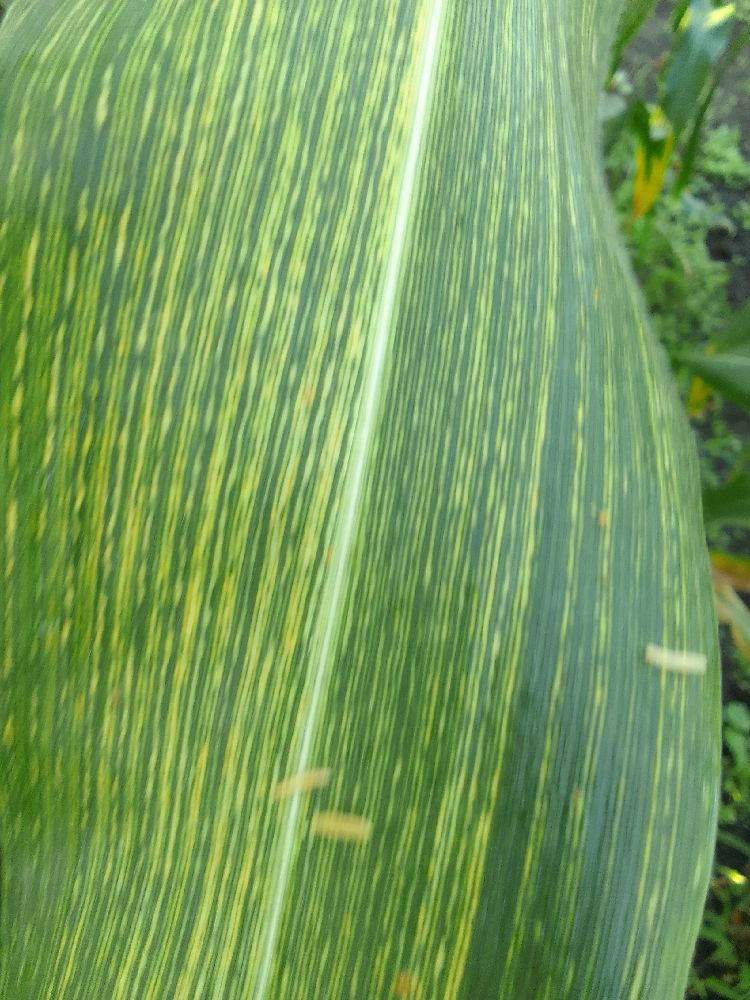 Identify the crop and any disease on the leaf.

maize, maize streak virus
